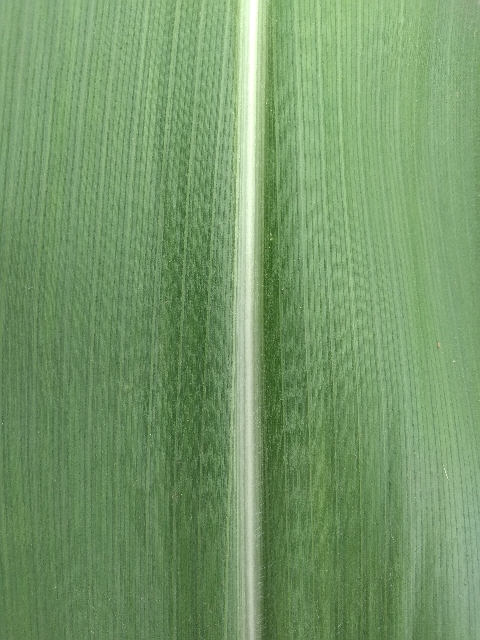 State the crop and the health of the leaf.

maize, healthy
